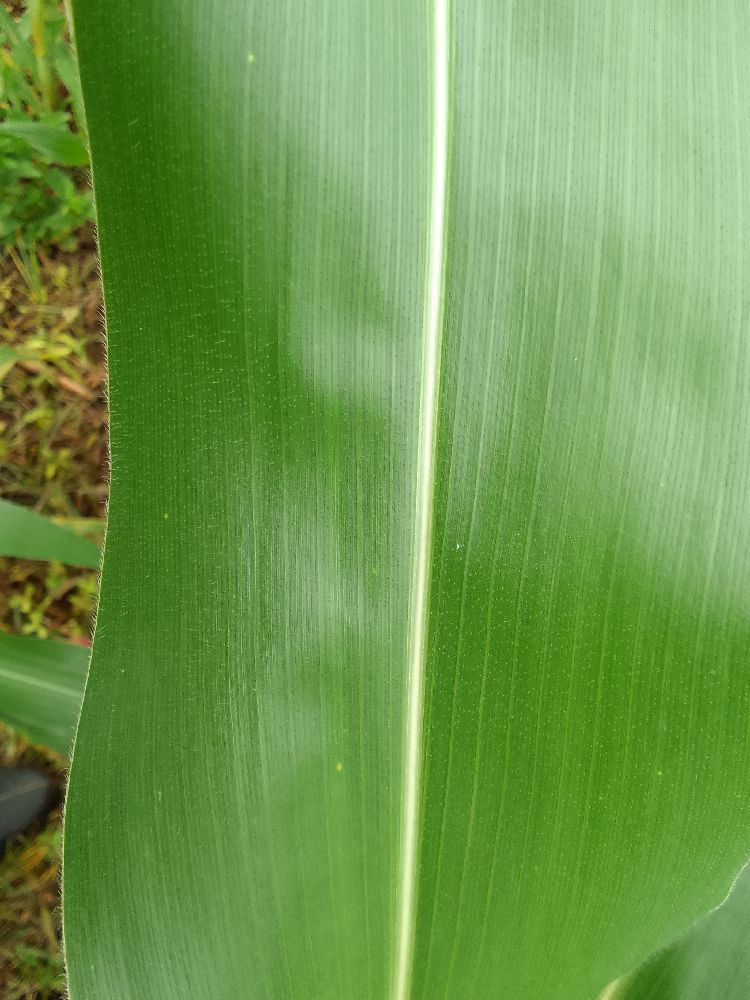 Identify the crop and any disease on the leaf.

maize, healthy
